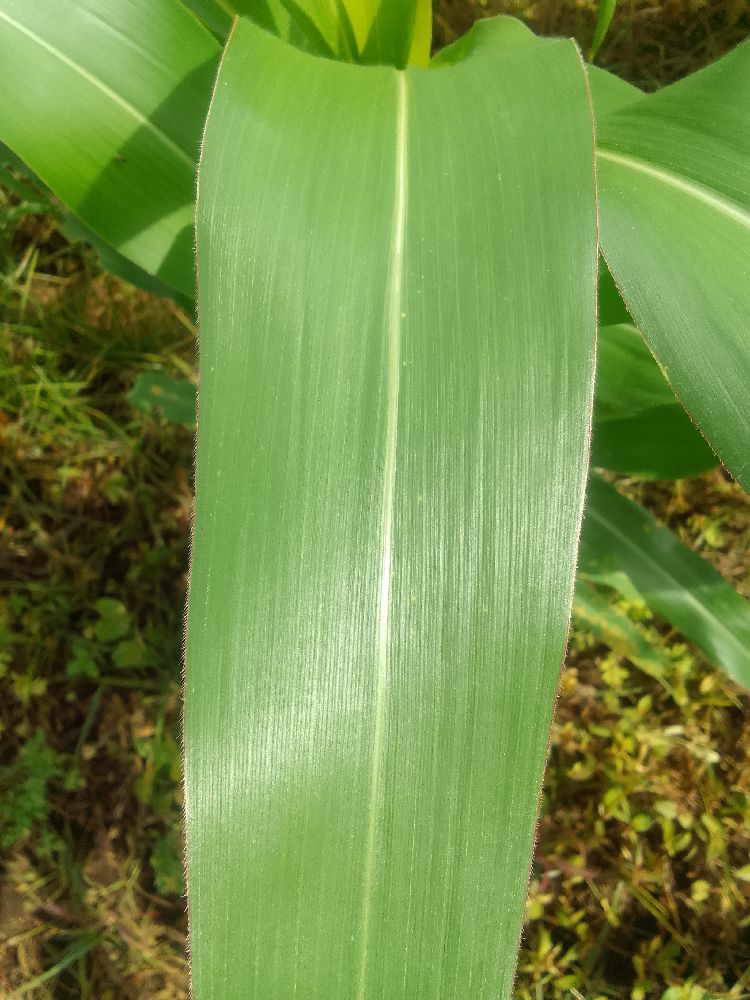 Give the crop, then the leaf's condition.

maize, healthy
